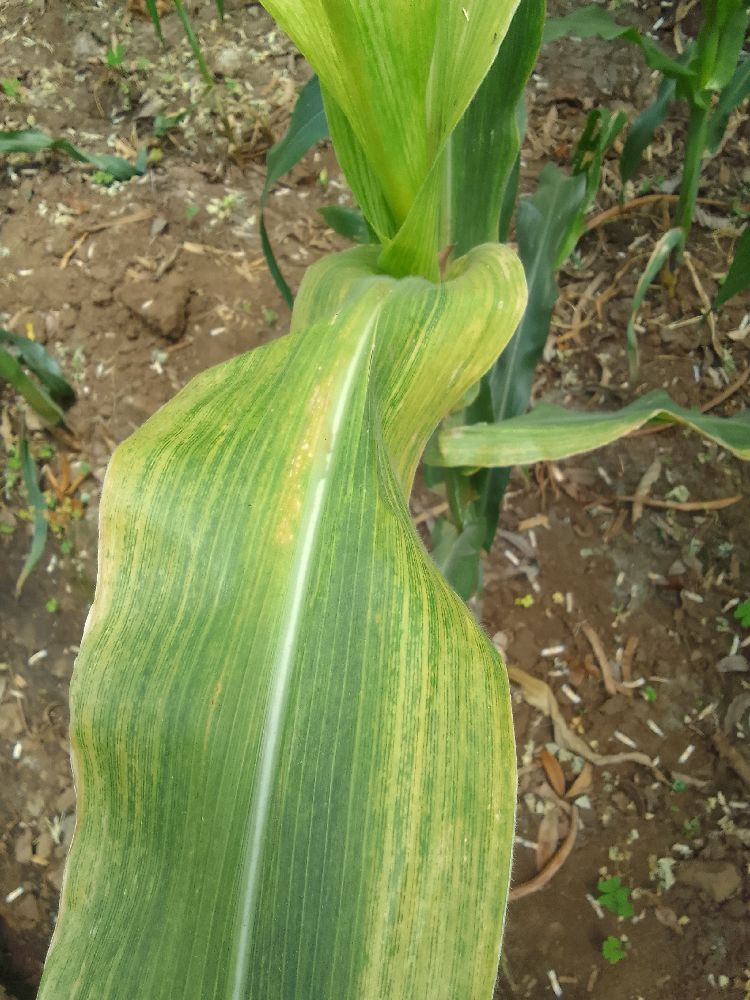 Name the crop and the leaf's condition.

maize, maize lethal necrosis
